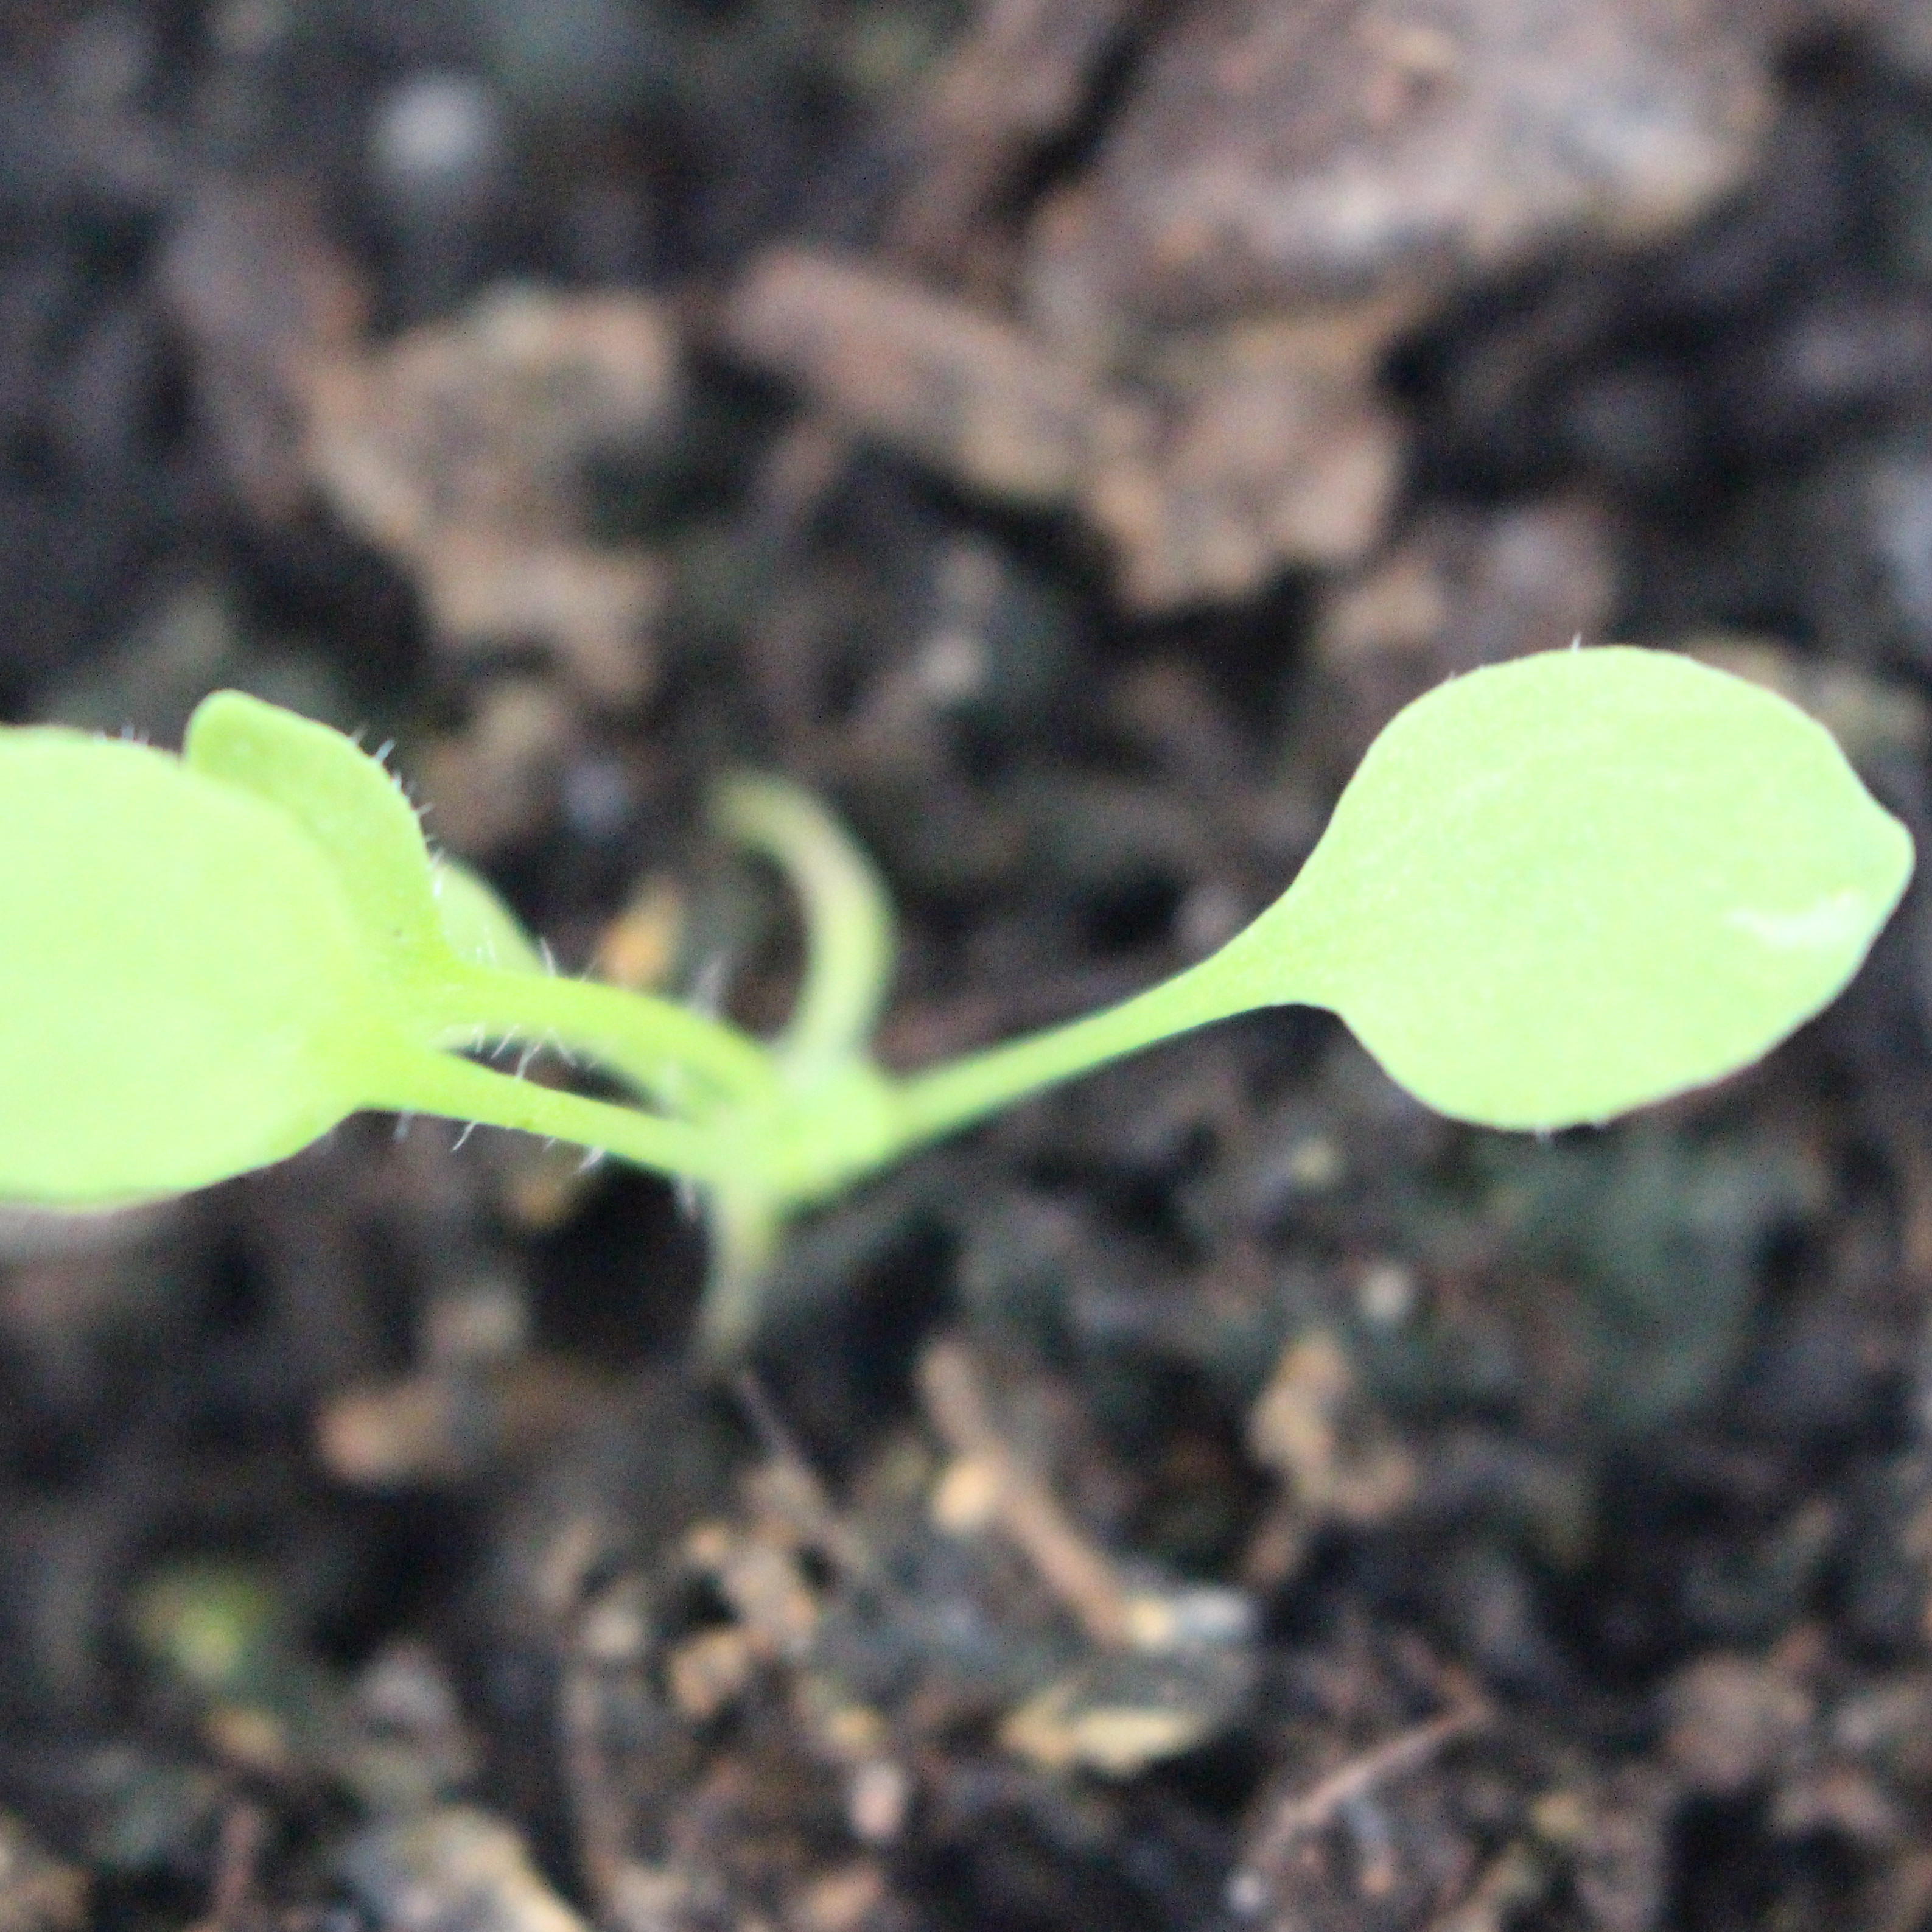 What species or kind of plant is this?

Papaver rhoeas
